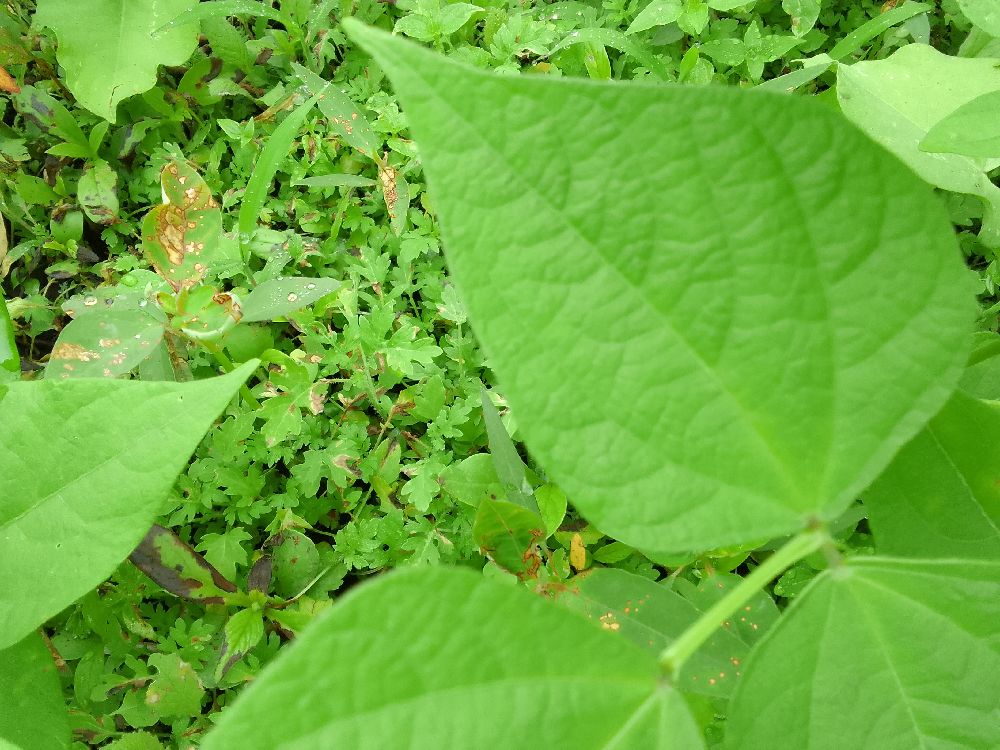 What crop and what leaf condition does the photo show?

common bean, healthy
